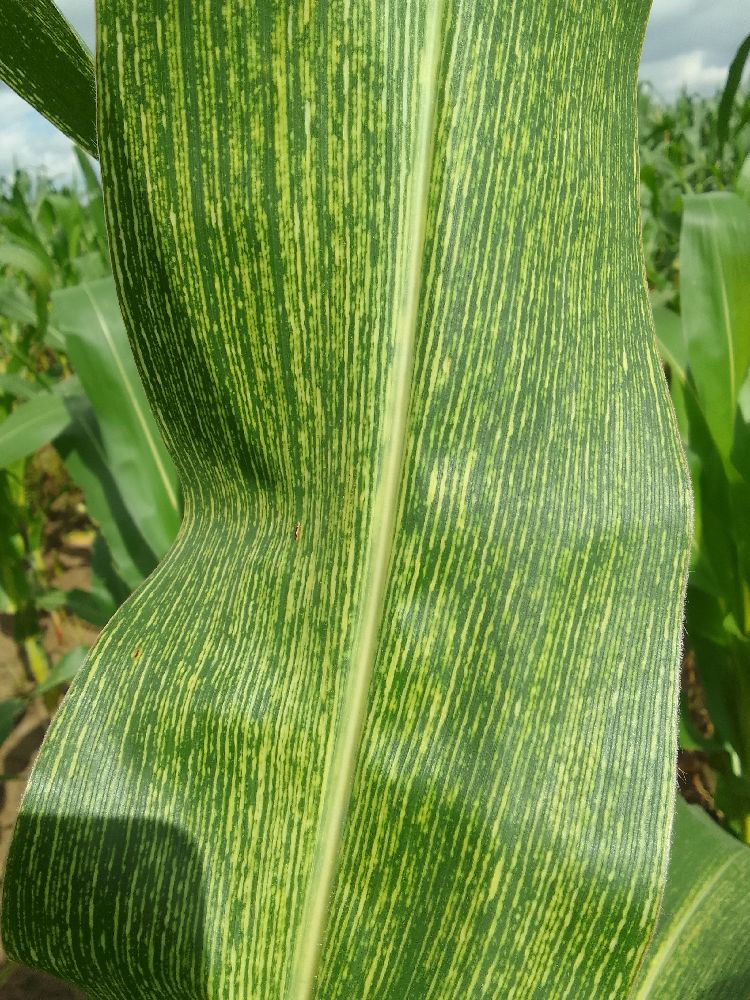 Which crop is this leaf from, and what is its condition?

maize, maize streak virus
